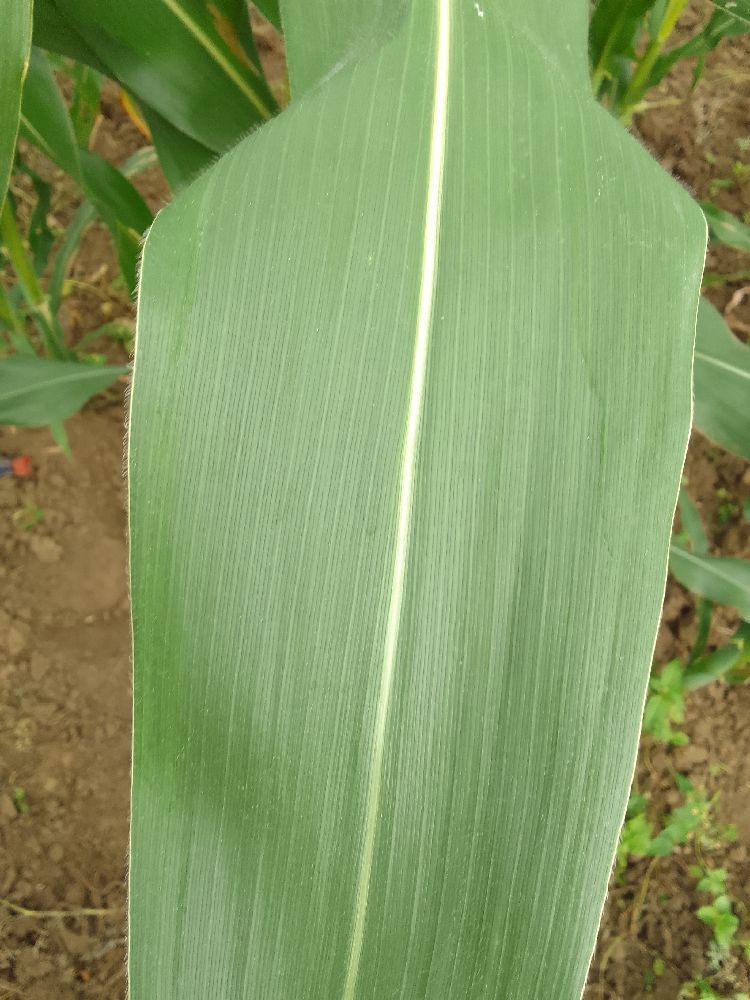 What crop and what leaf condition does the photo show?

maize, healthy
